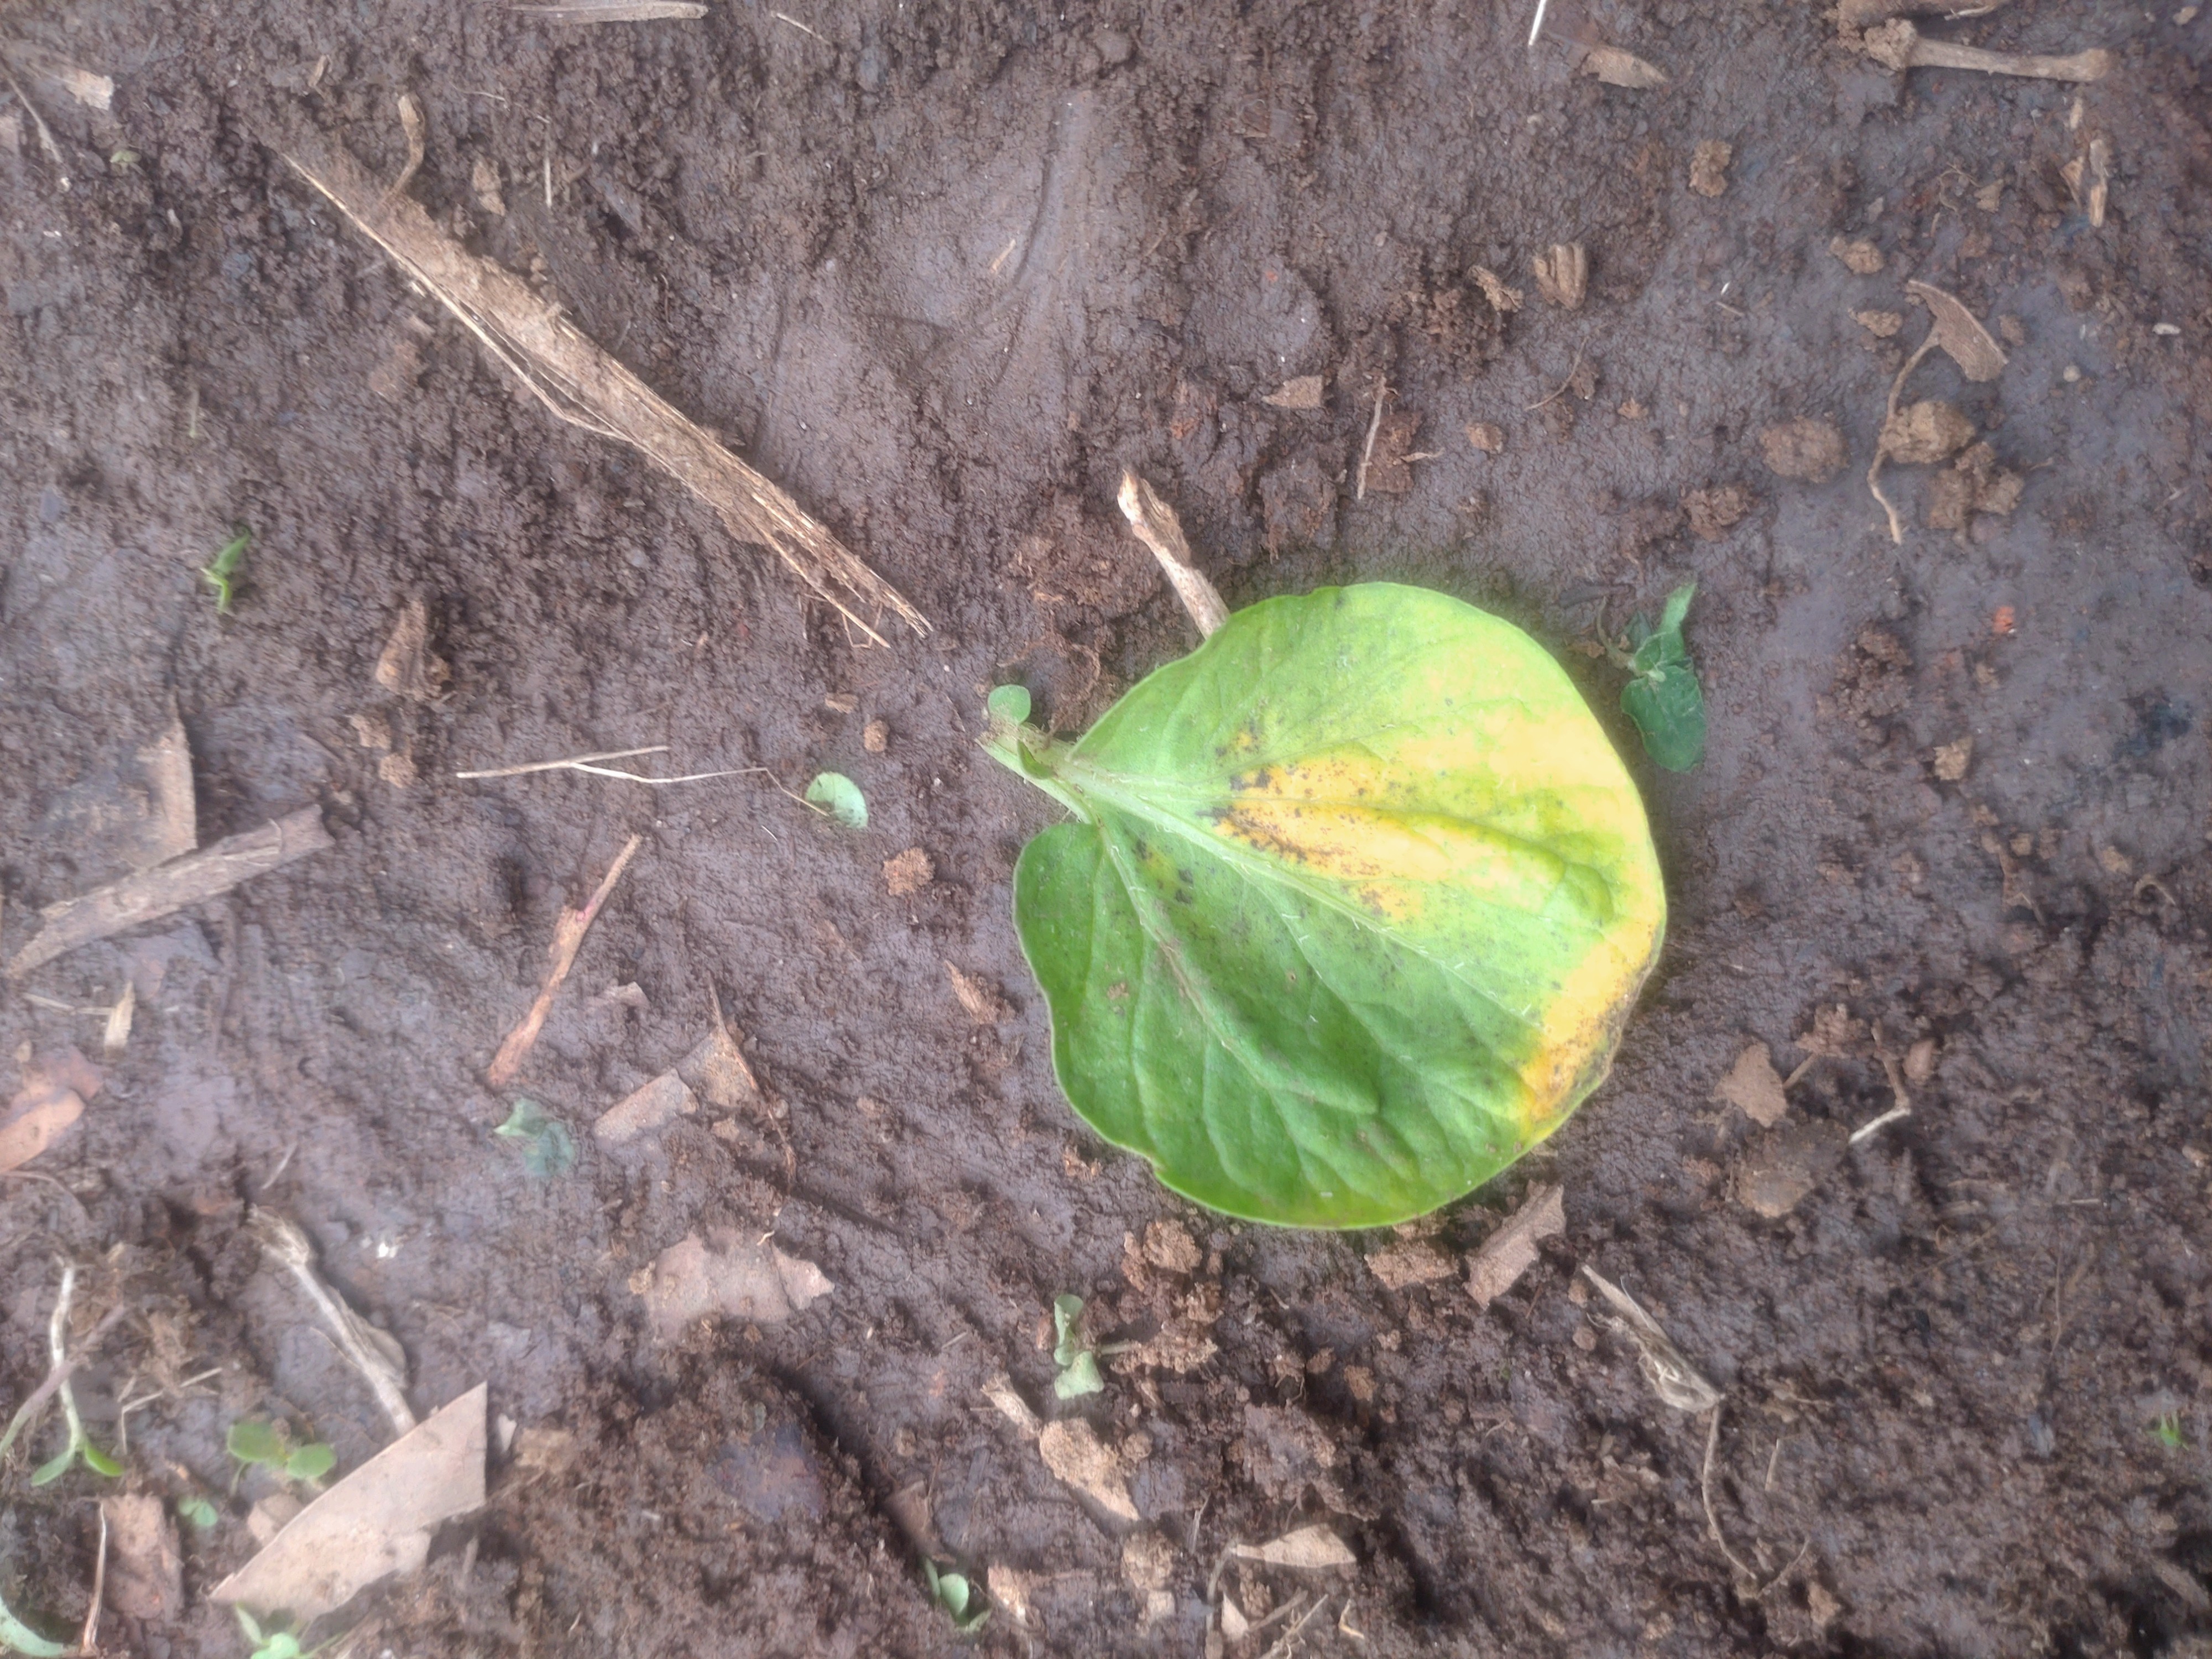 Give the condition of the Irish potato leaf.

late blight
